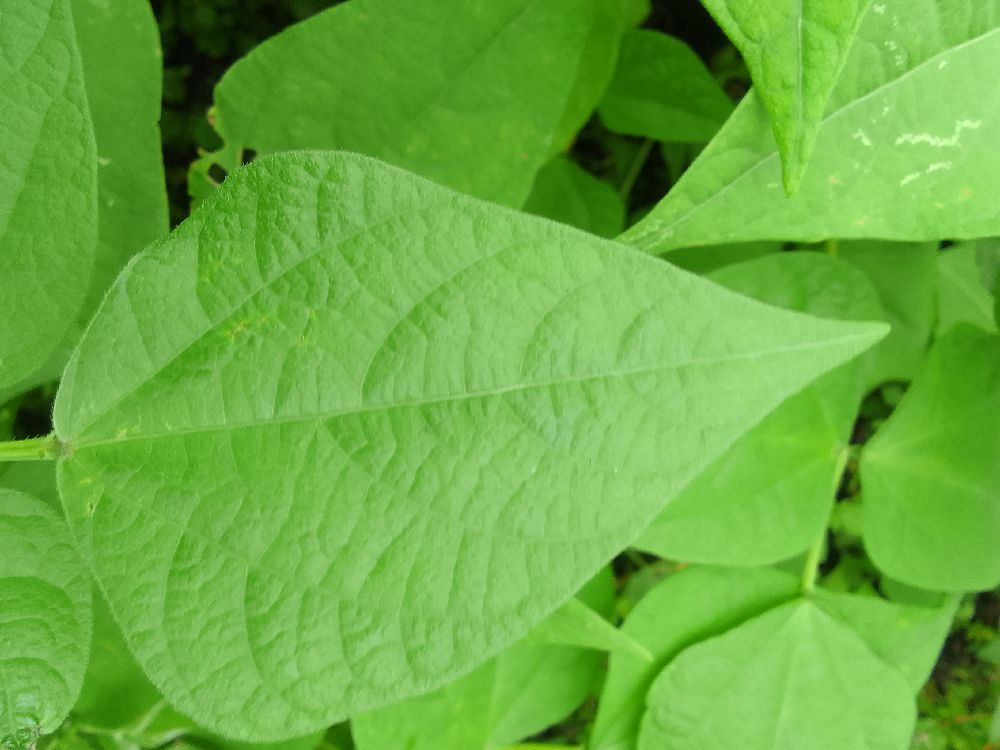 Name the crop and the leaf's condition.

common bean, healthy
